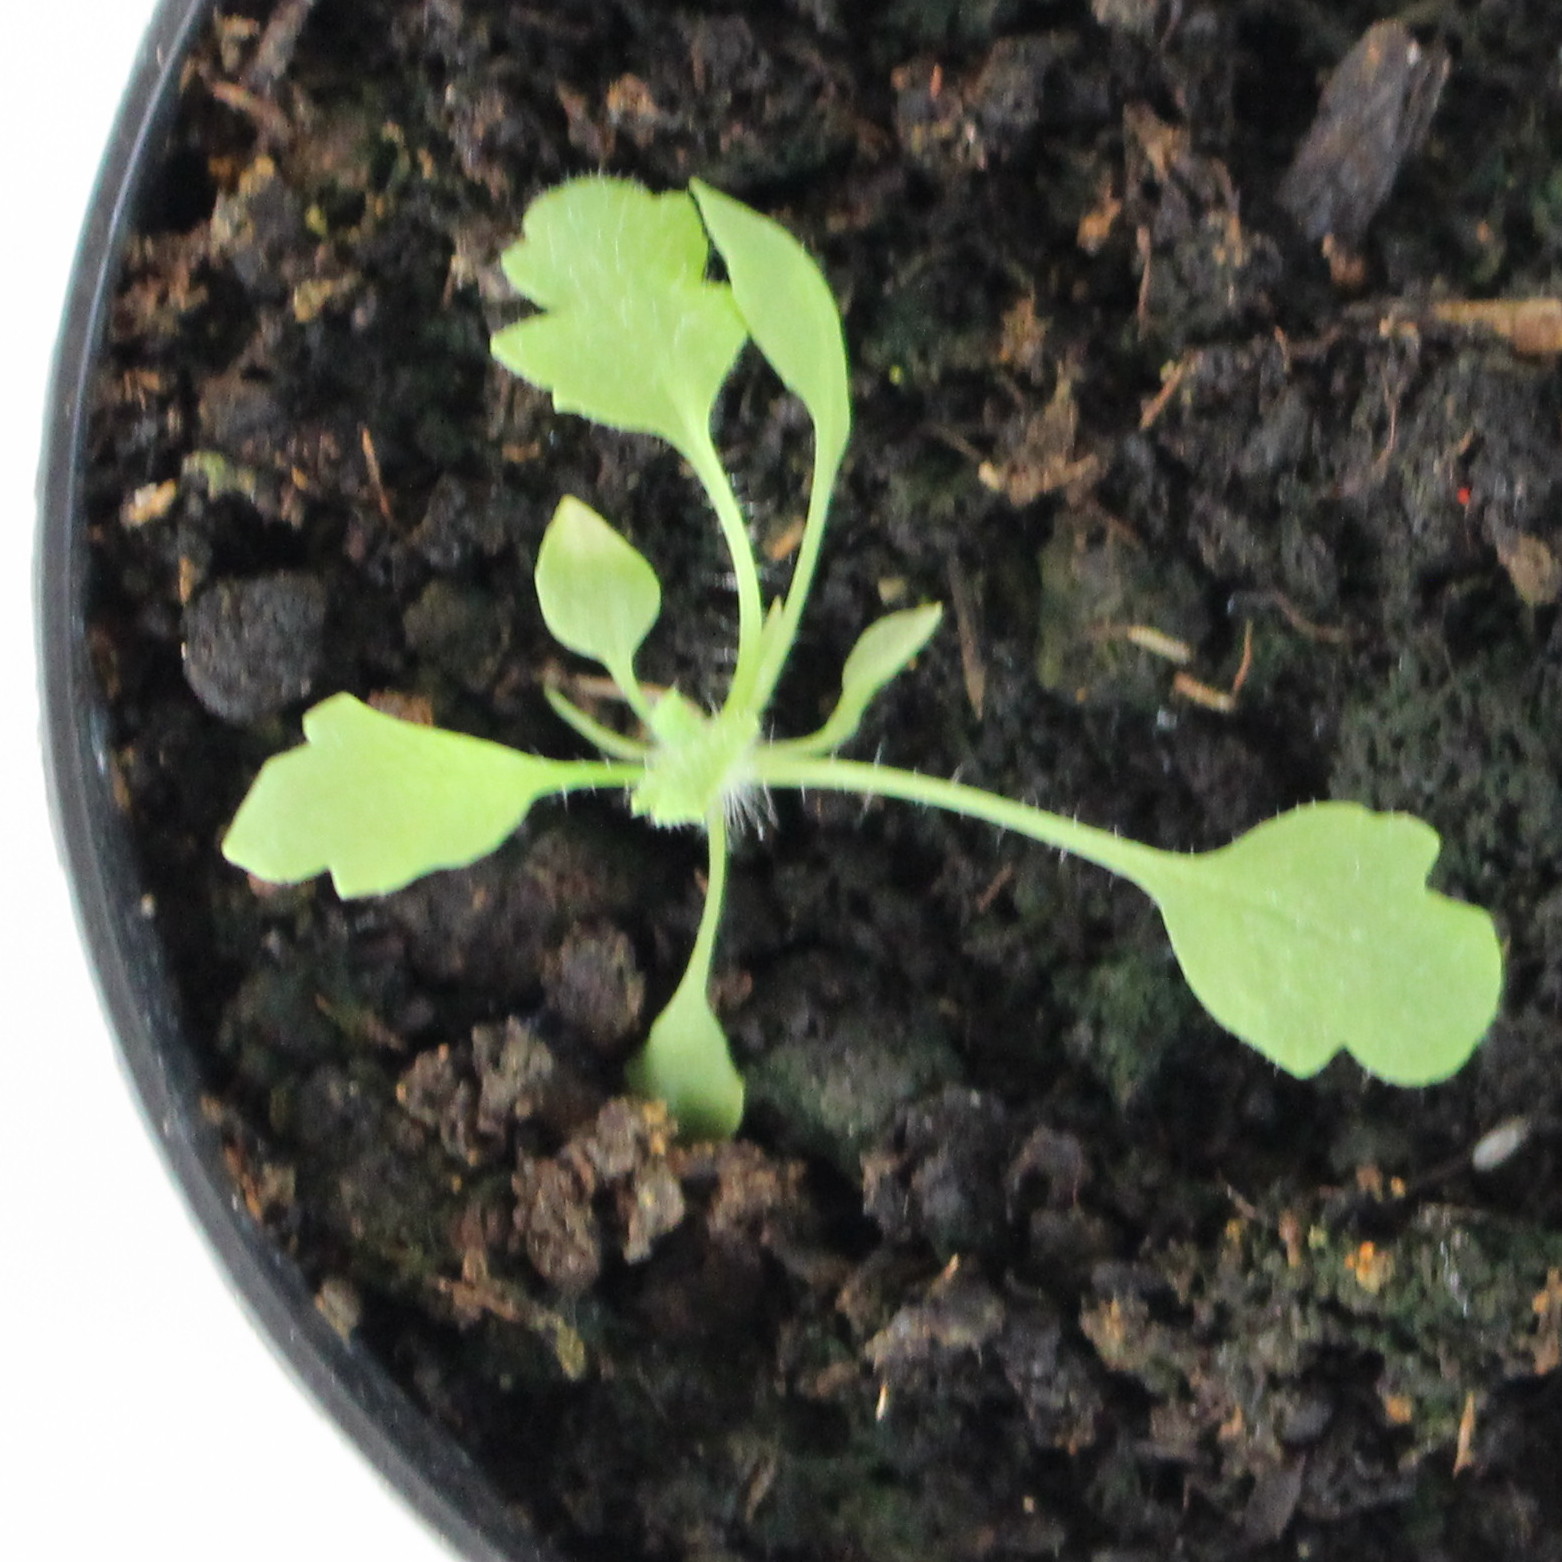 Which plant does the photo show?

Papaver rhoeas
